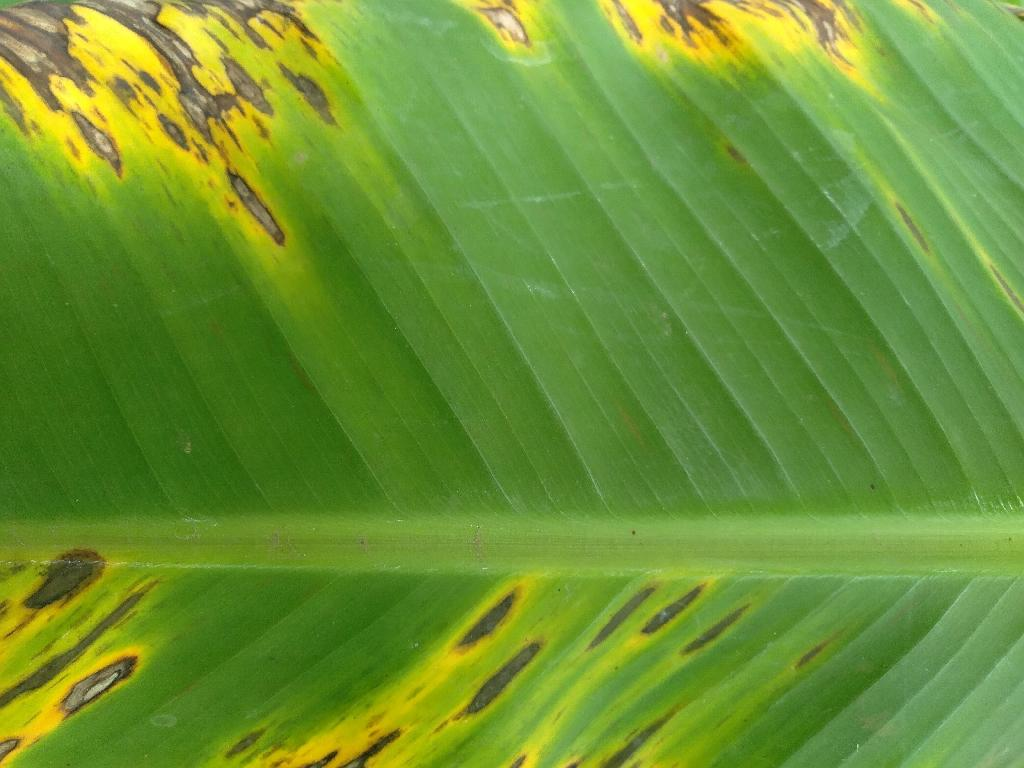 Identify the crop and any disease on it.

banana, black sigatoka
